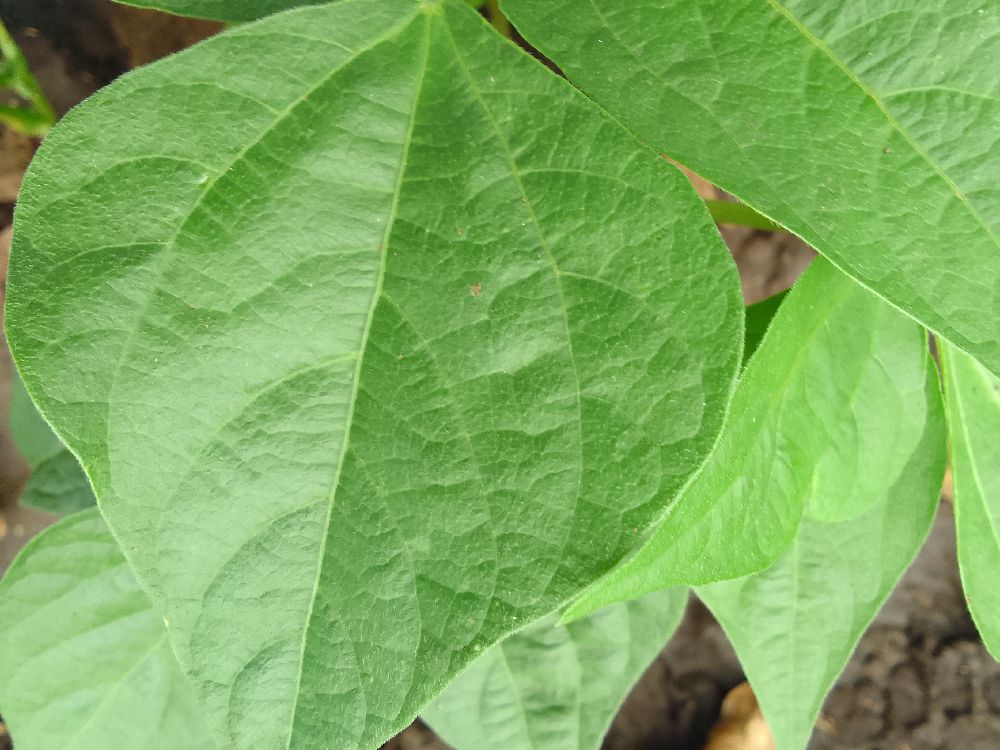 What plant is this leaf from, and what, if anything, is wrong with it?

common bean, healthy
